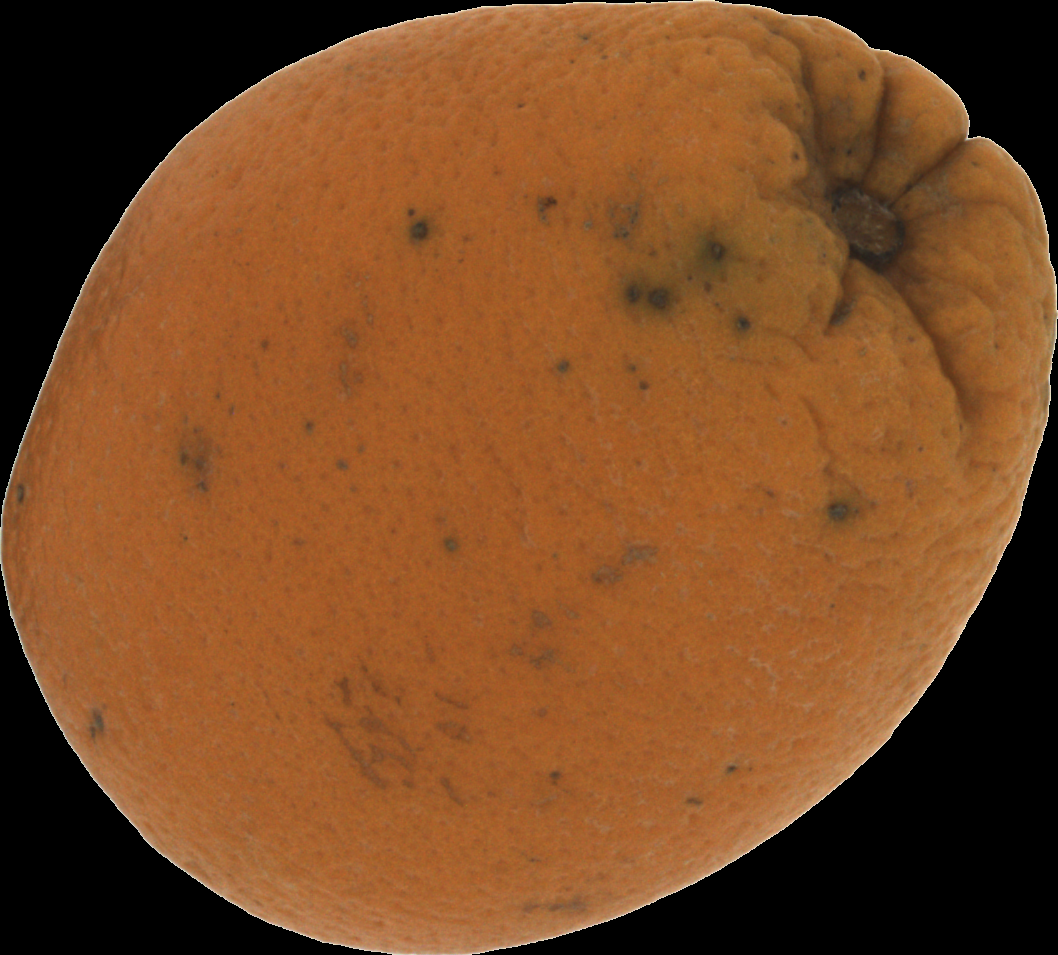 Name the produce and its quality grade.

orange, bad
